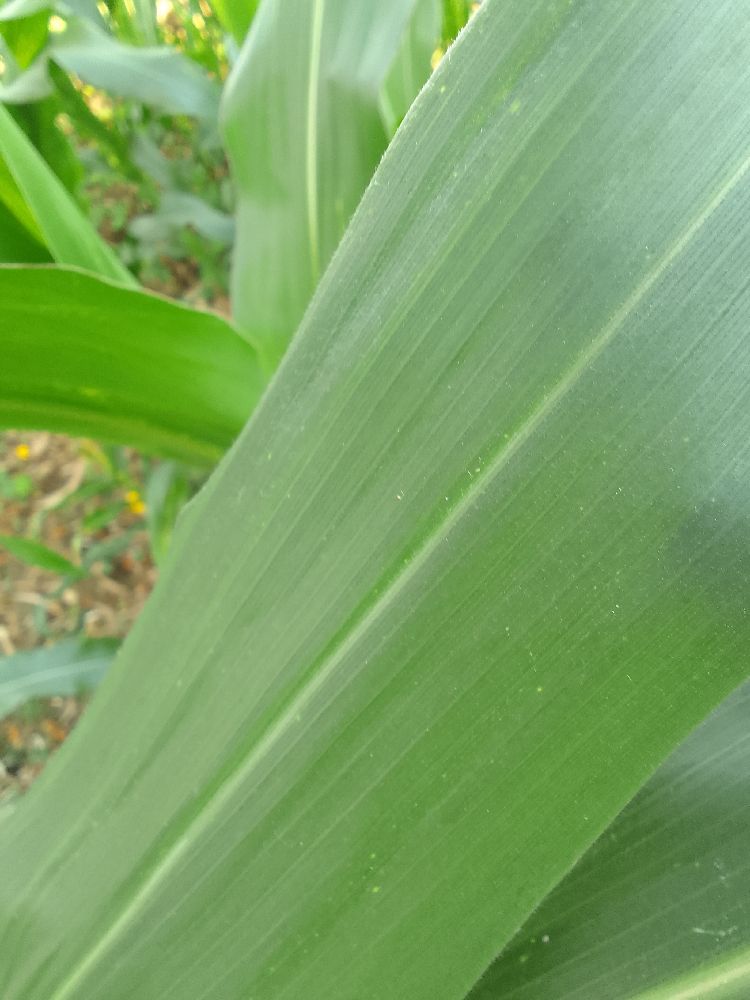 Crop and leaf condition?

maize, healthy
